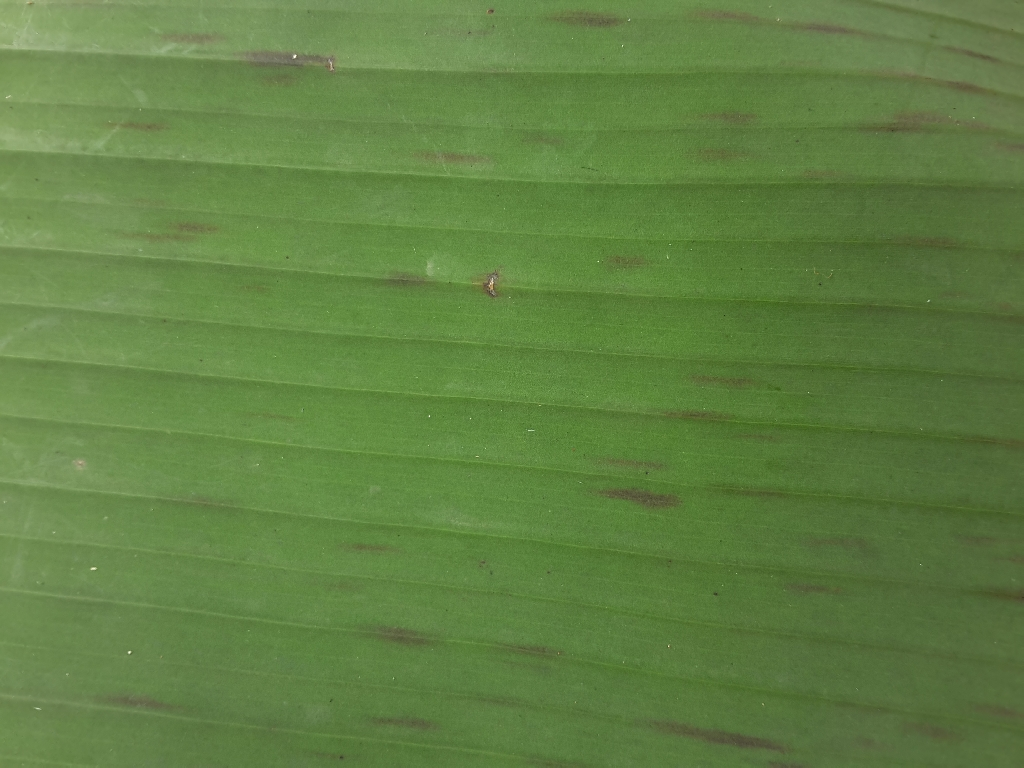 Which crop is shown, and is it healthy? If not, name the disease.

banana, black sigatoka
